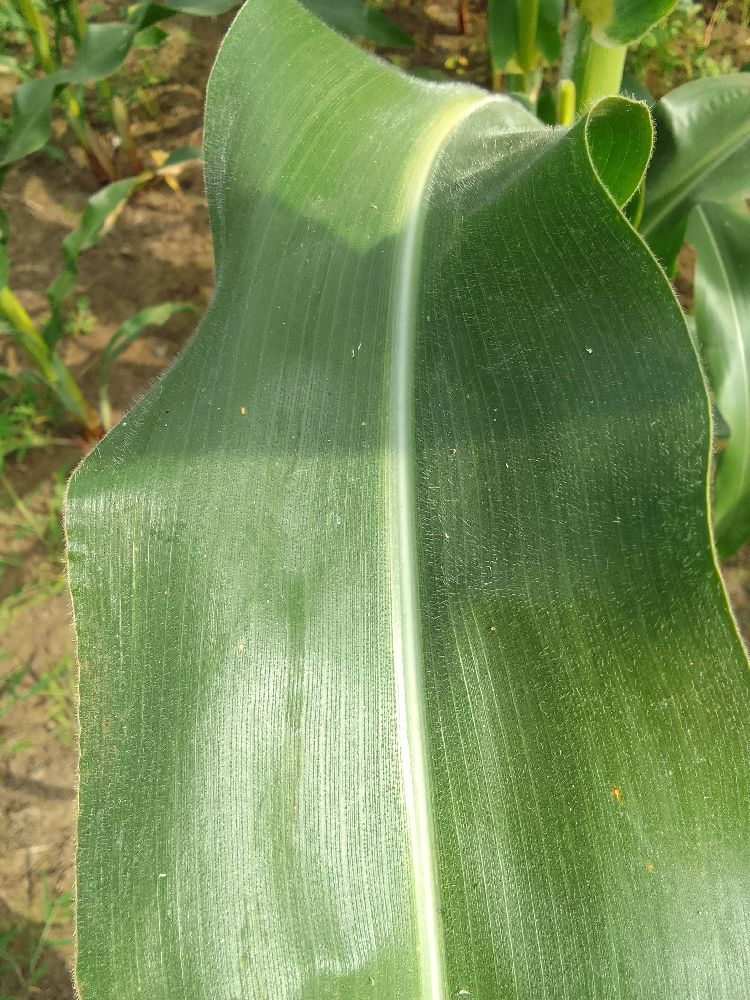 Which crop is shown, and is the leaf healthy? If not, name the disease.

maize, healthy
